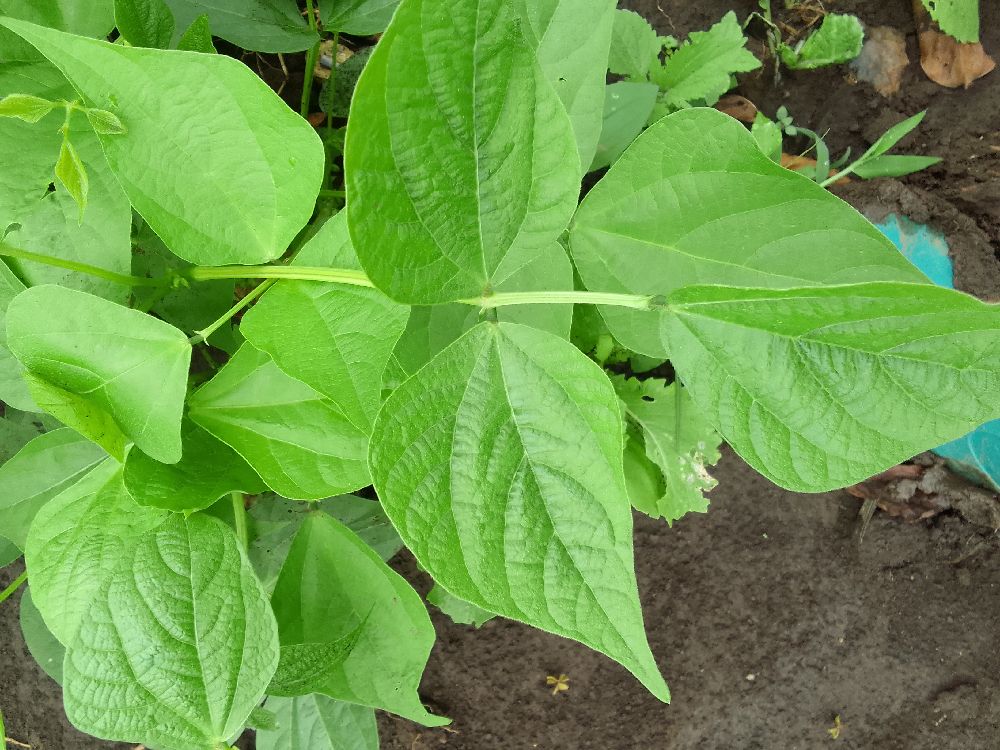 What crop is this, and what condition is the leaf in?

common bean, healthy
